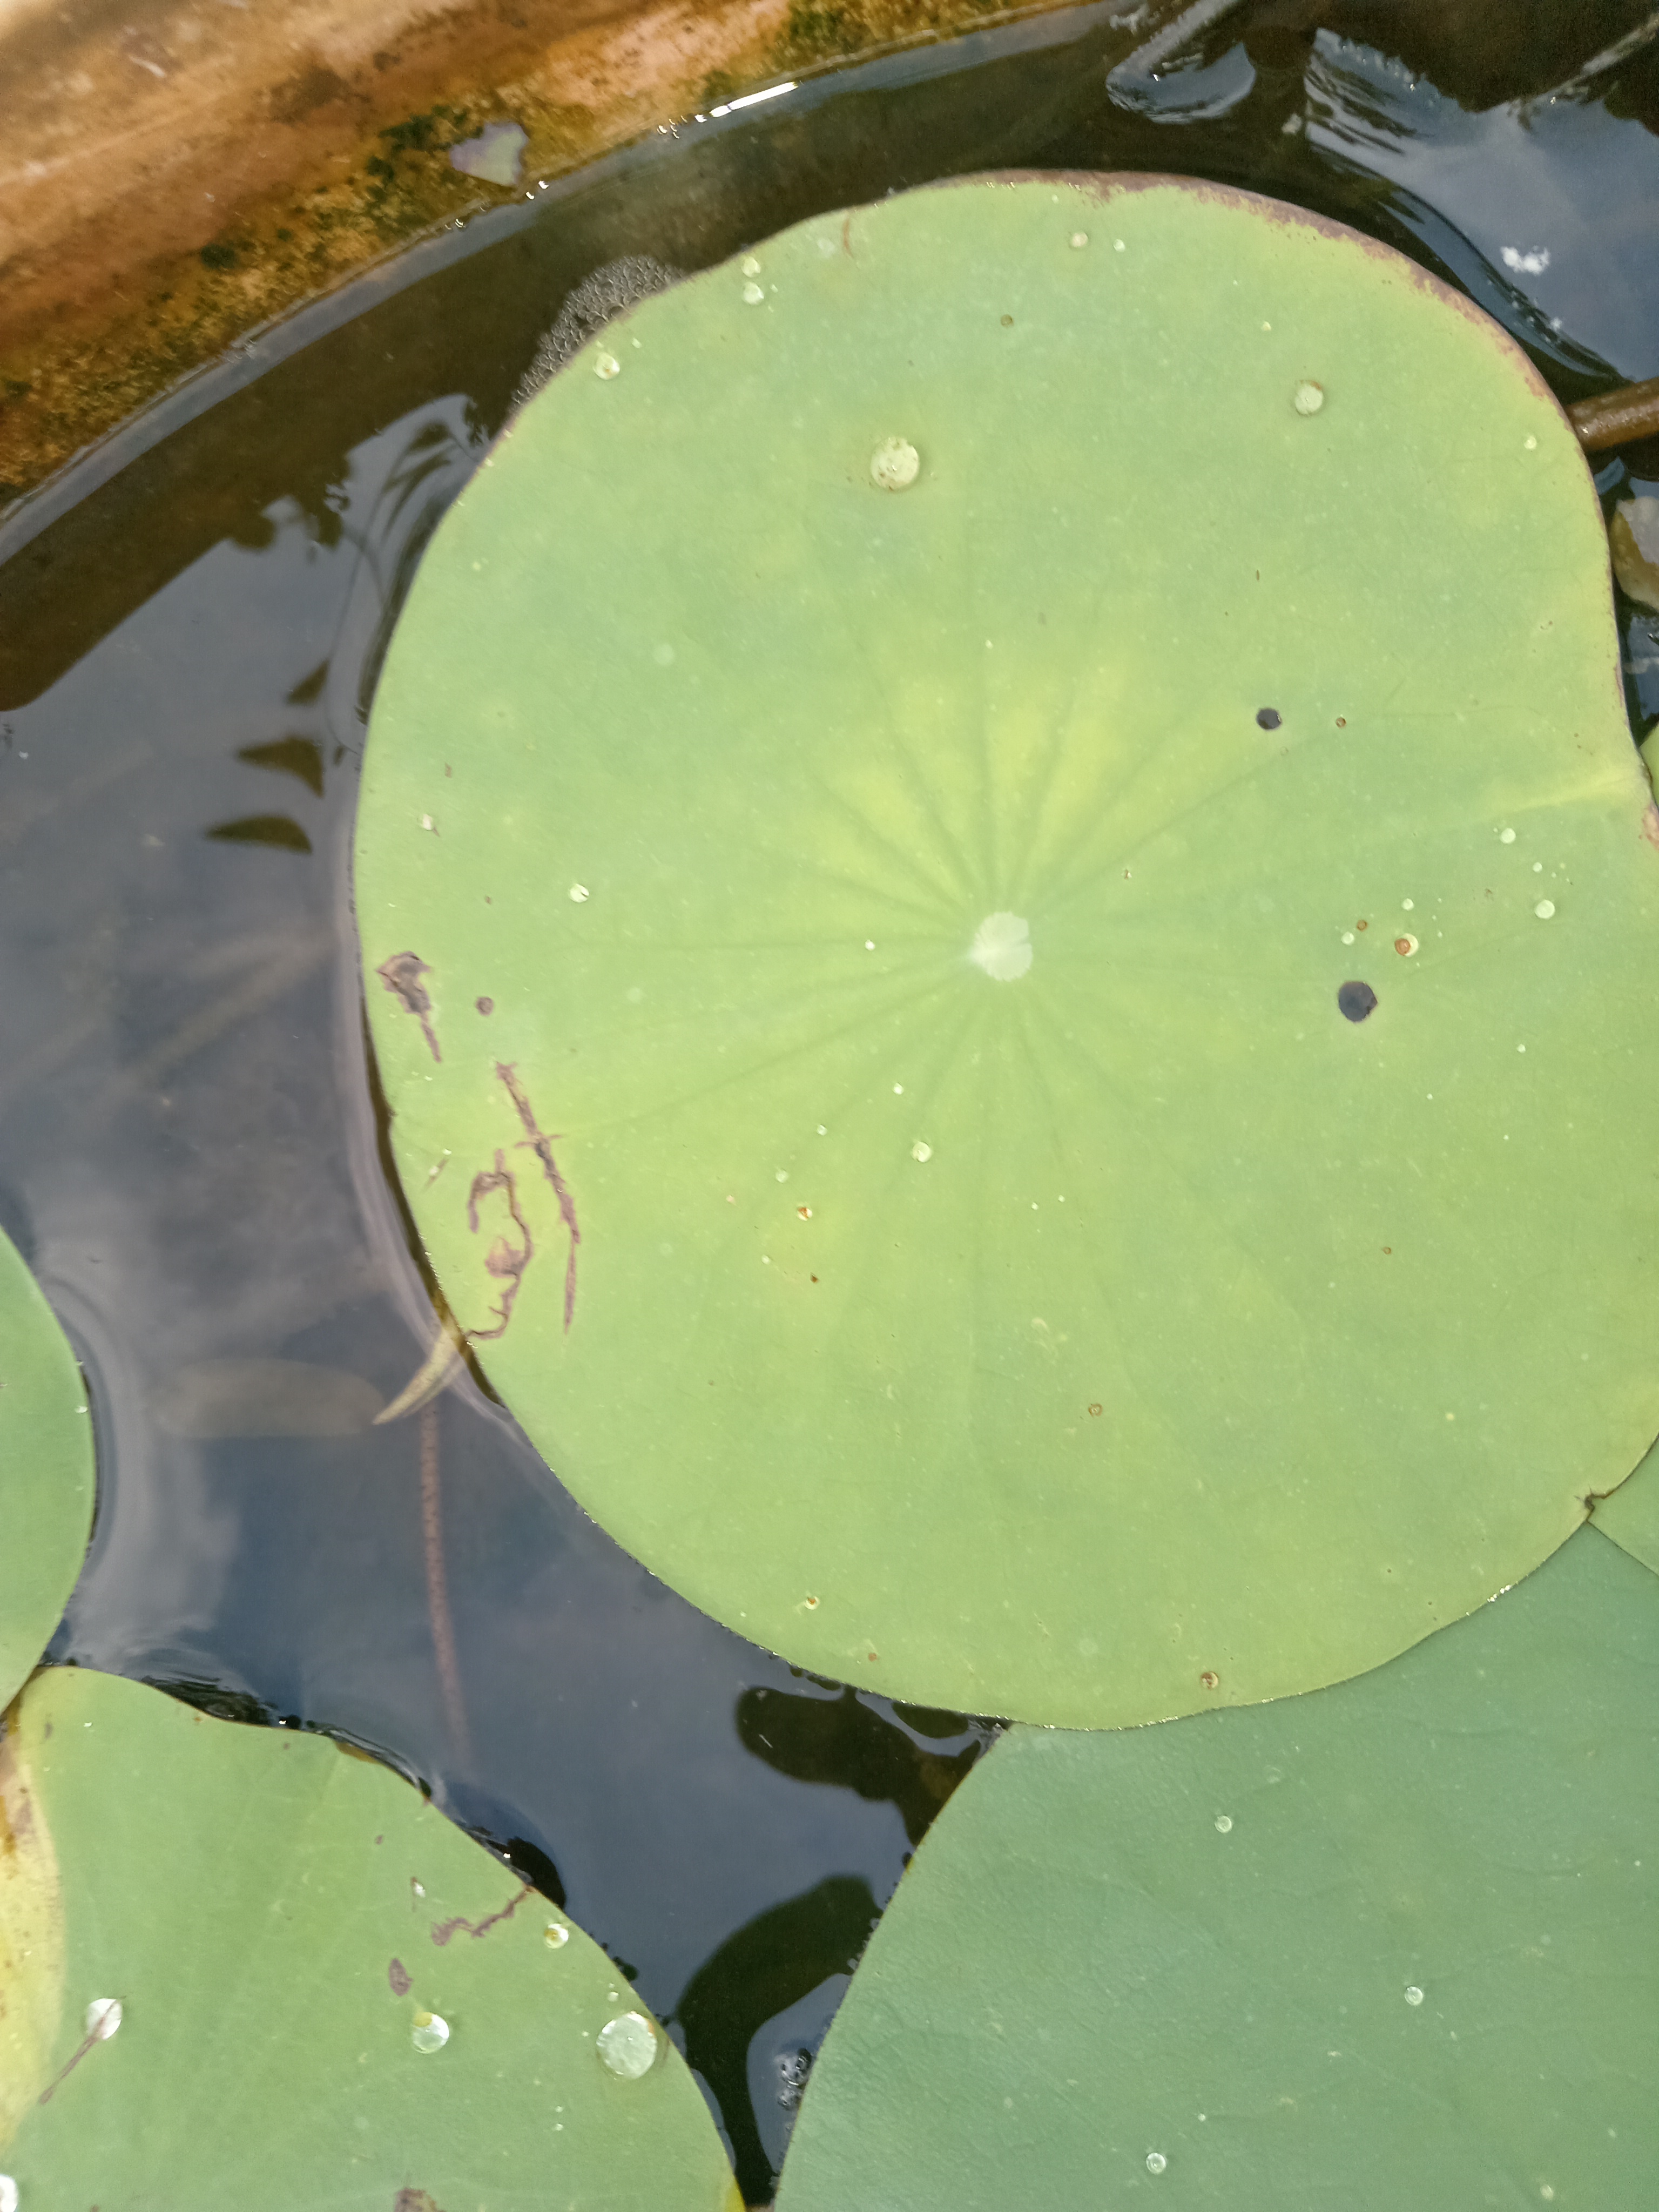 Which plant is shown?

lotus
